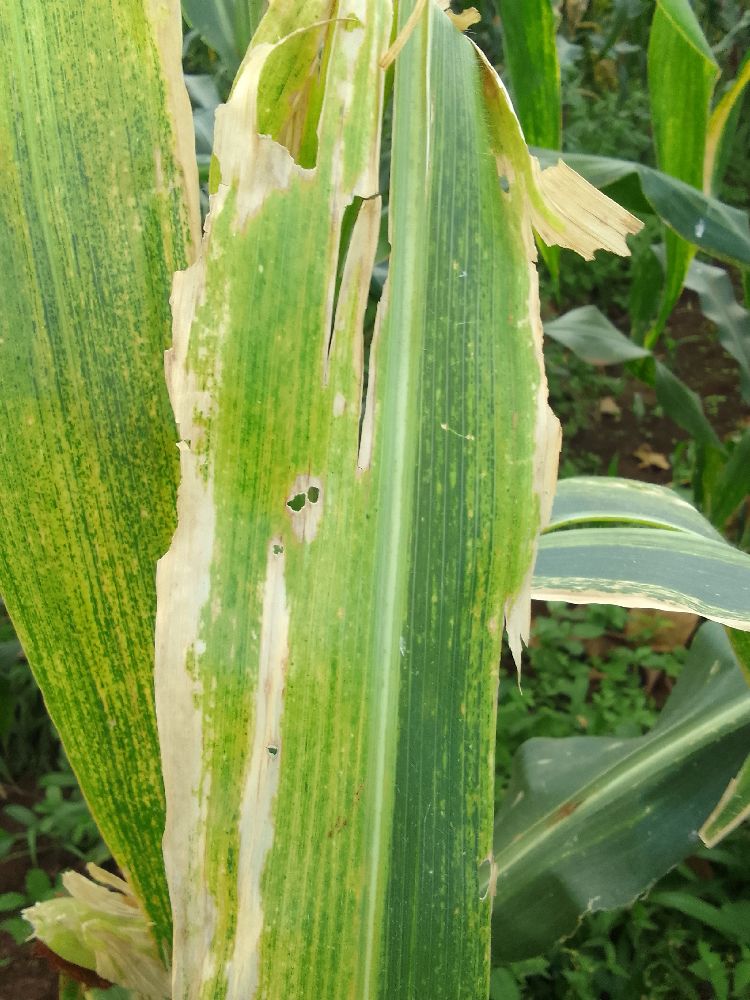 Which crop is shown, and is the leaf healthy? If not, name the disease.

maize, maize lethal necrosis
